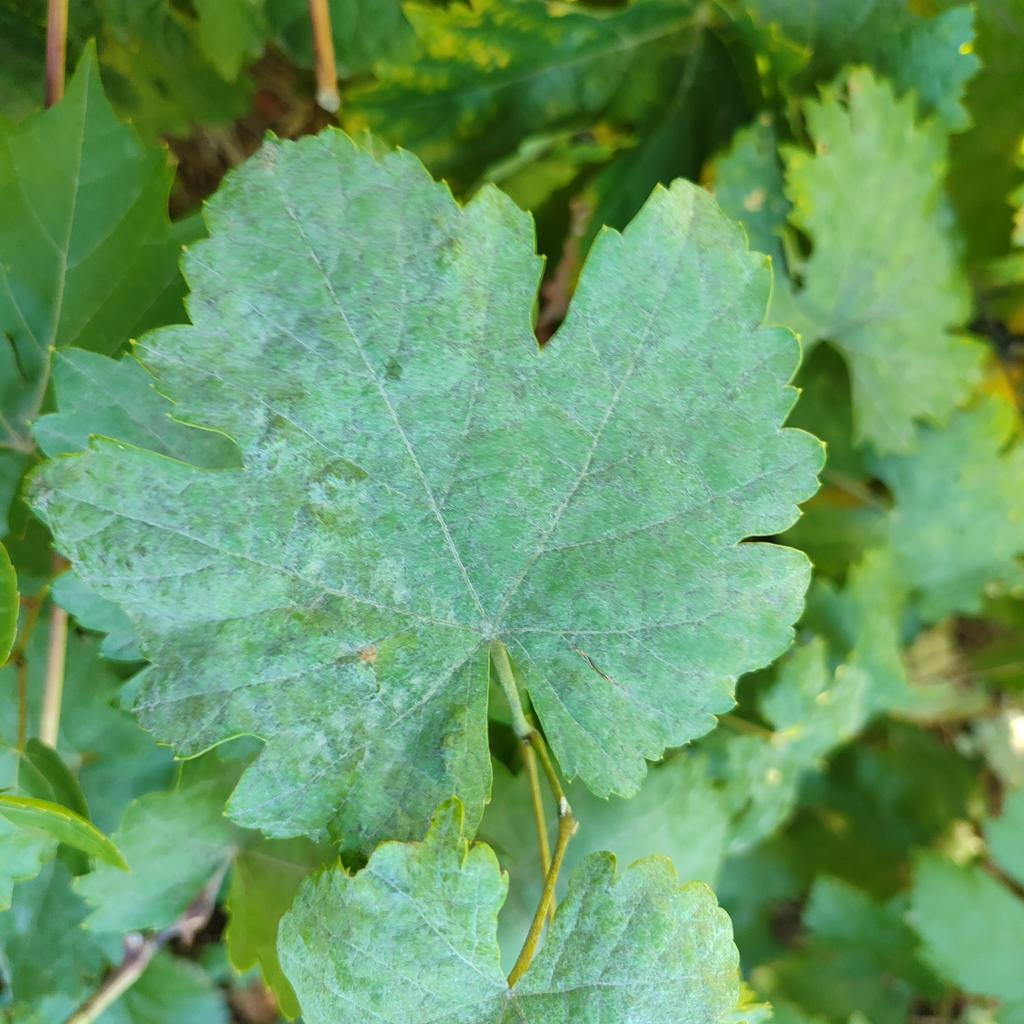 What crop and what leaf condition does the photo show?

grapevine, powdery mildew
